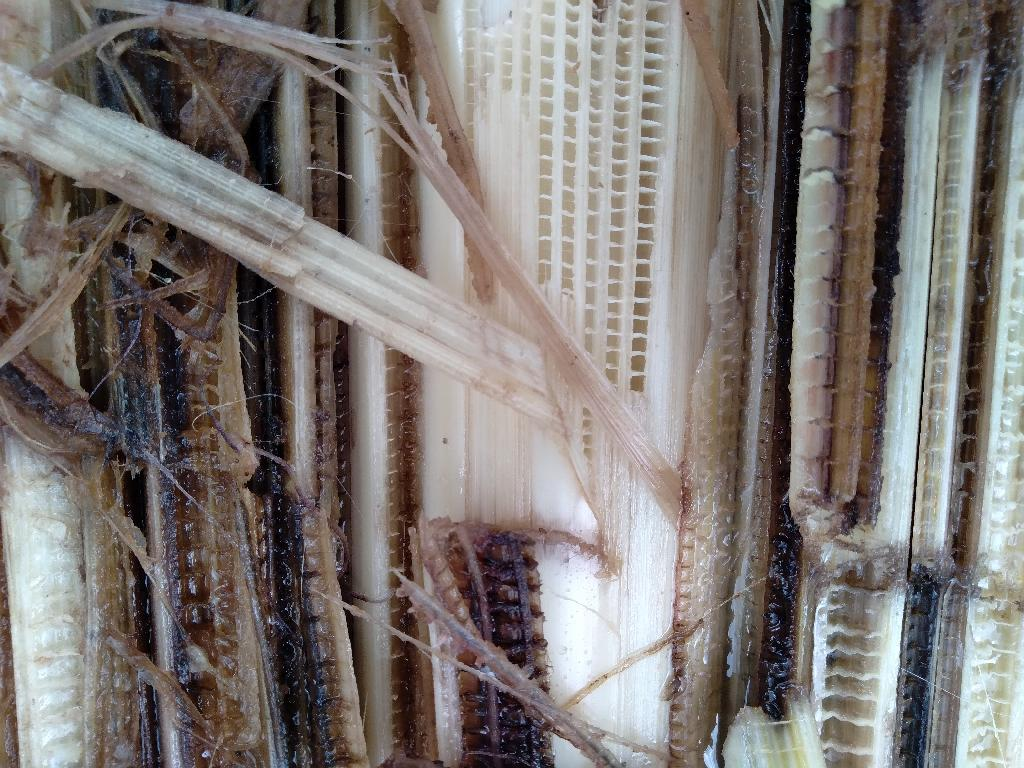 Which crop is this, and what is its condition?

banana, fusarium wilt race 1
